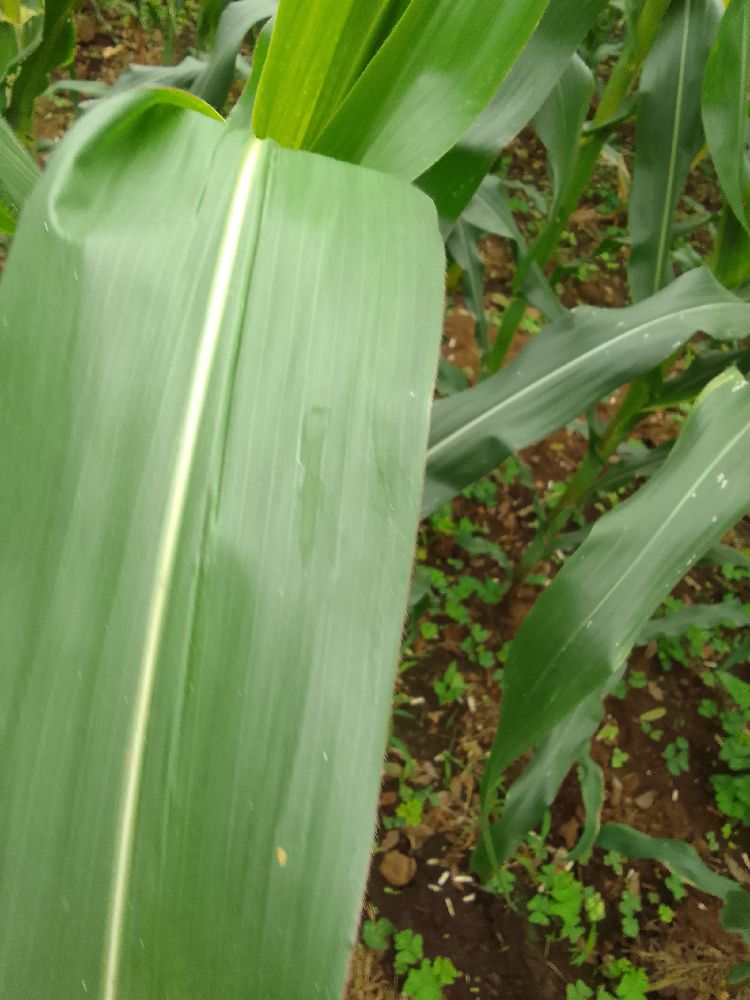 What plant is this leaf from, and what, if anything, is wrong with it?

maize, healthy
